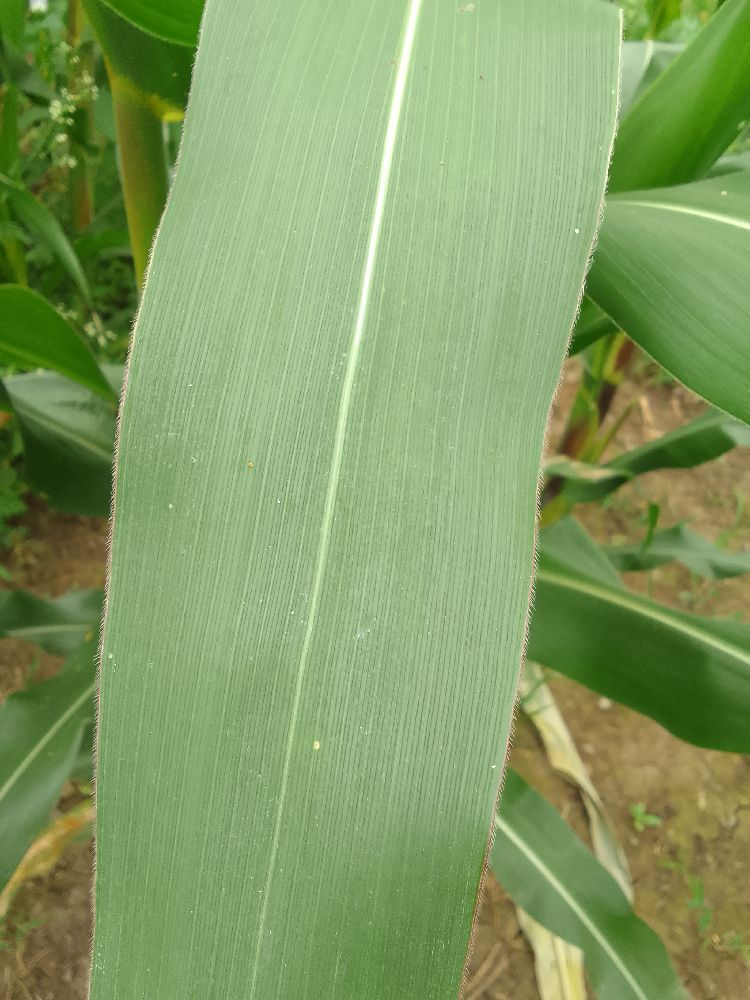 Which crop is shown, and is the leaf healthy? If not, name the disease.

maize, healthy
